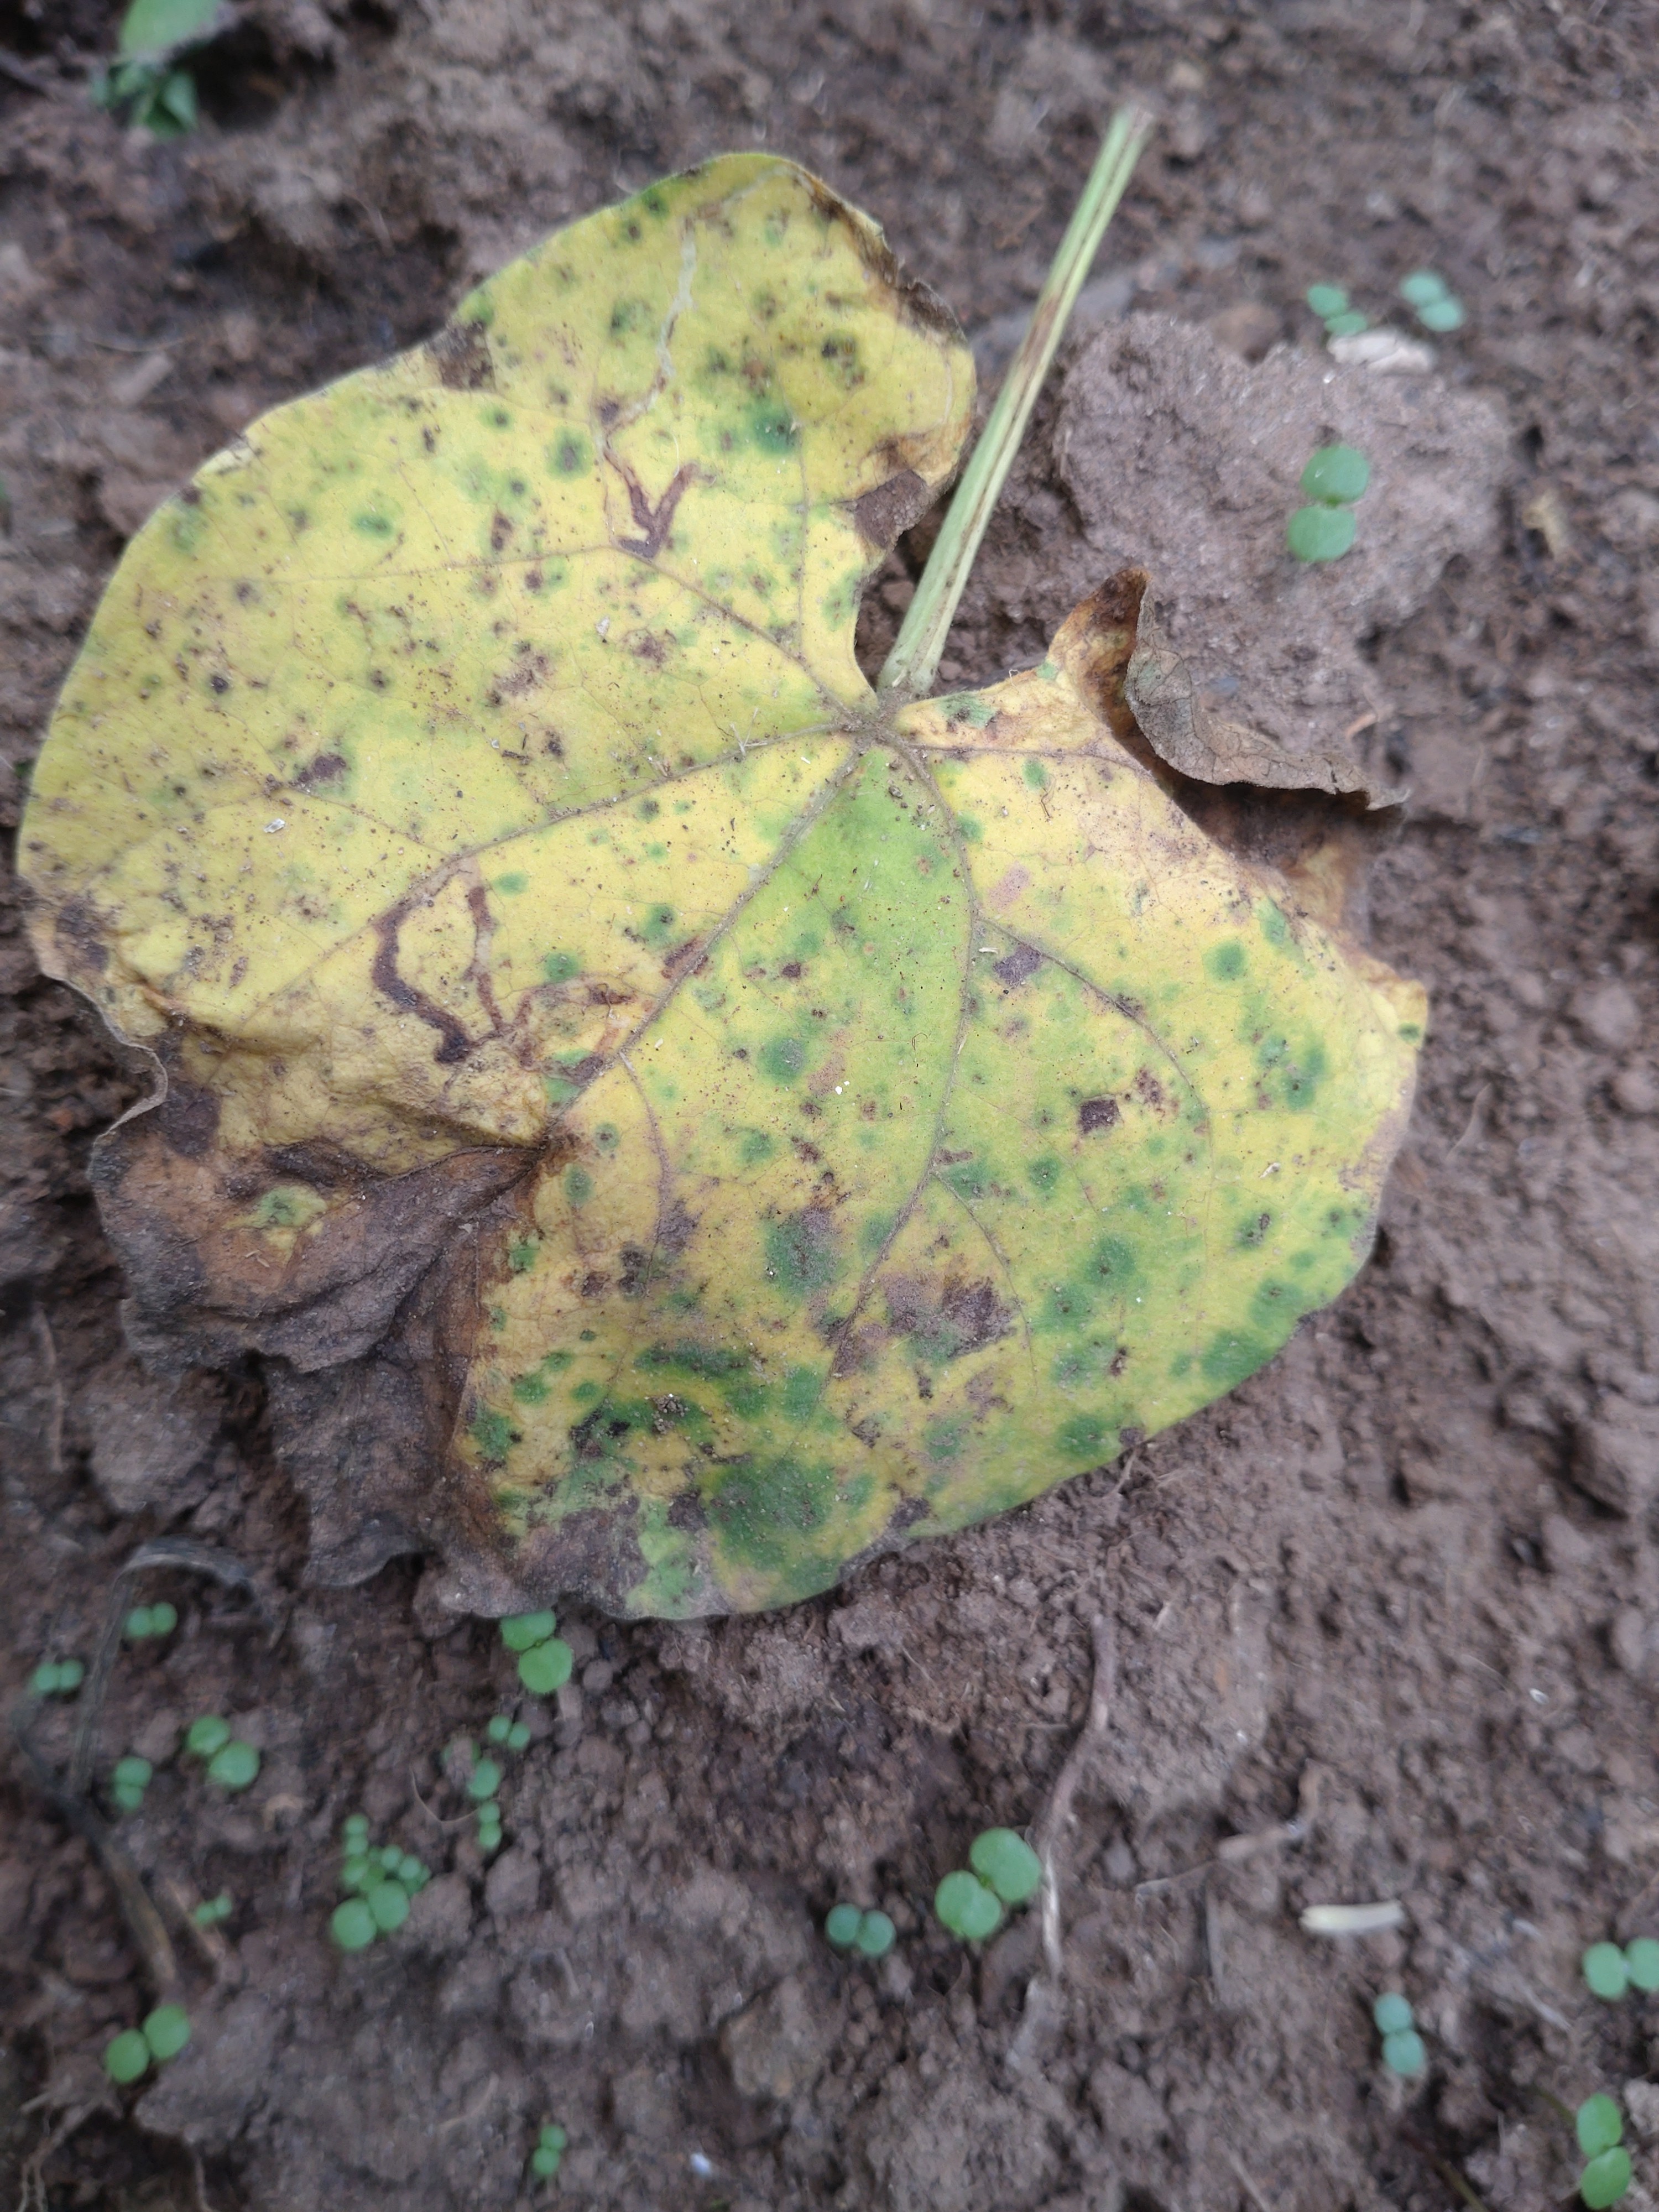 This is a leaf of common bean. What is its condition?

anthracnose
